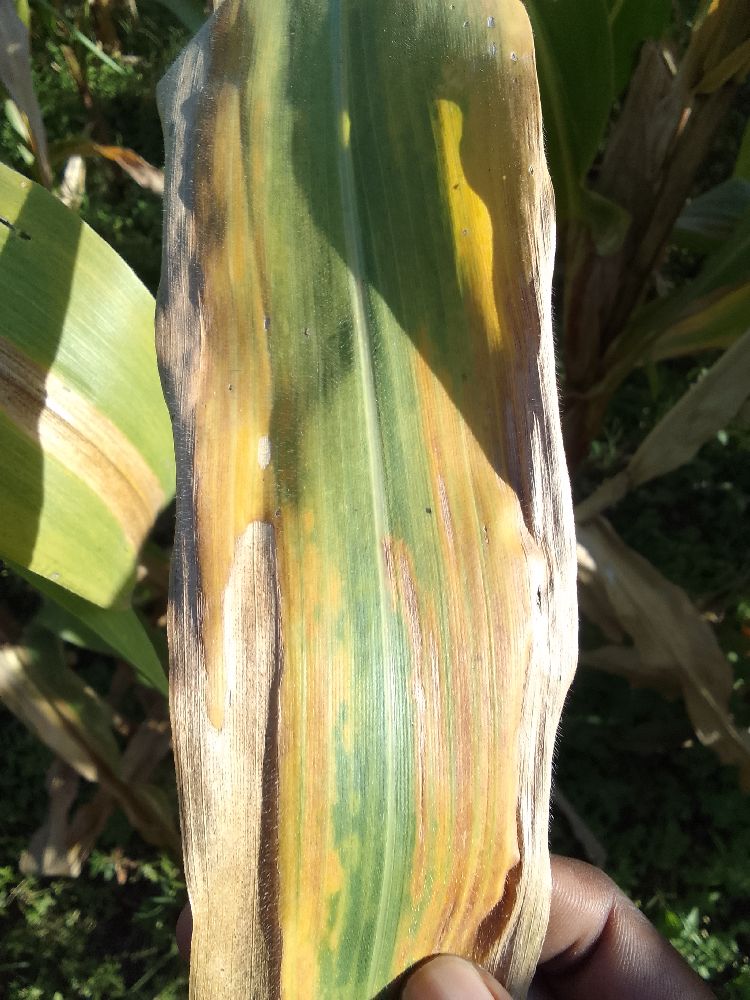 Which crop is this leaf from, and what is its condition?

maize, maize lethal necrosis
